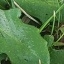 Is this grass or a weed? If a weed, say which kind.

structured weed
